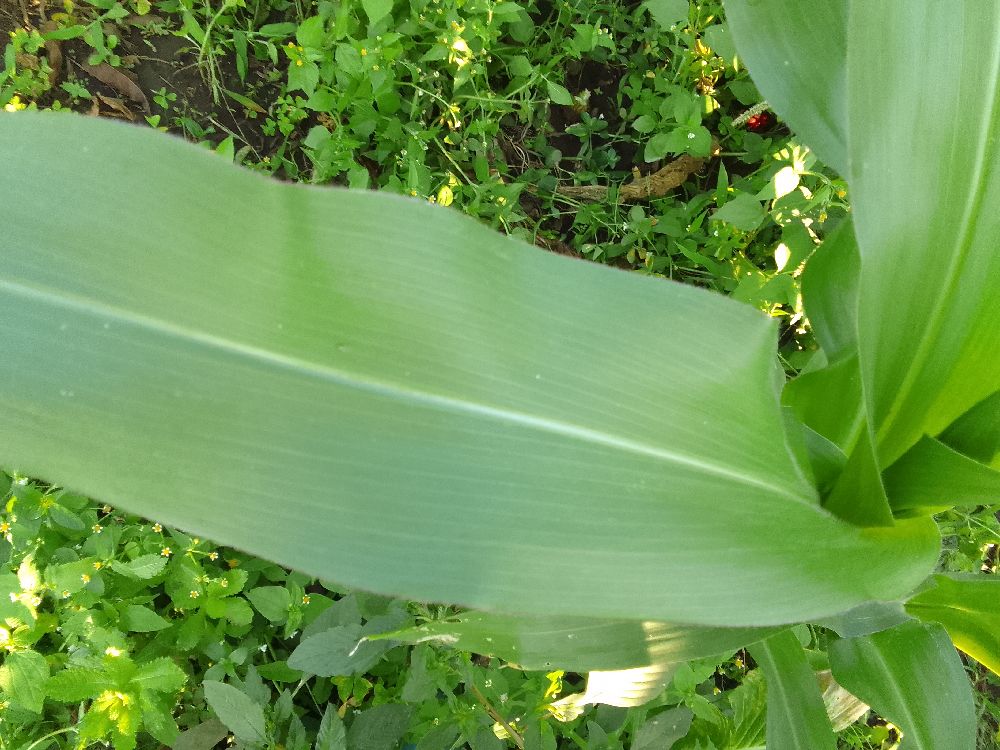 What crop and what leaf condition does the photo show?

maize, healthy
